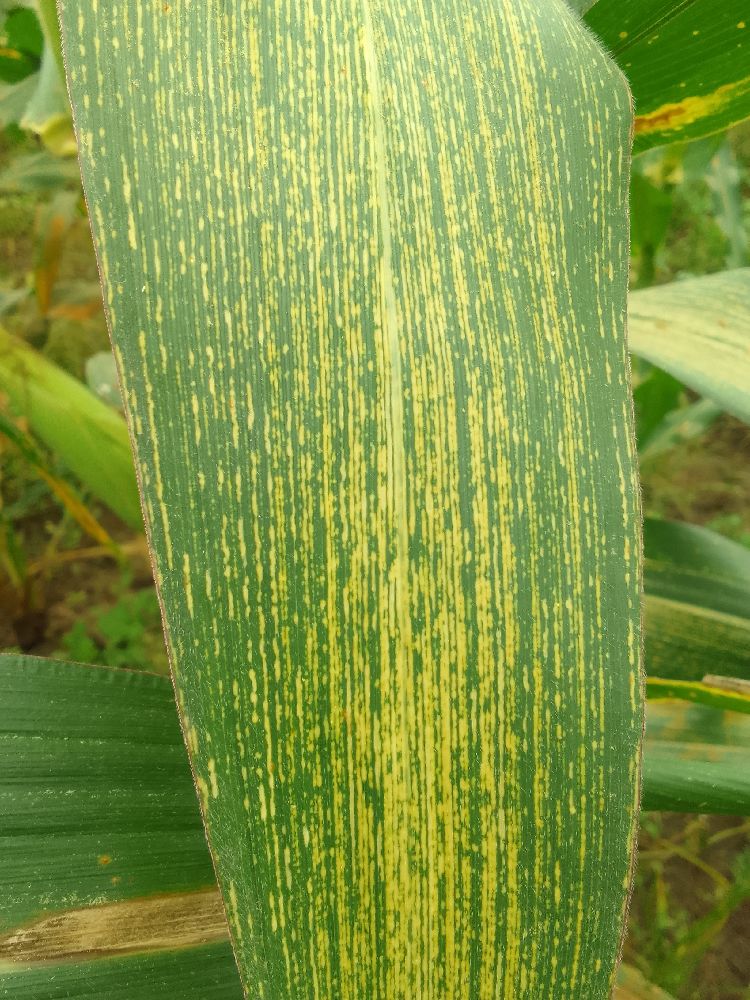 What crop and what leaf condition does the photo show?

maize, maize streak virus
